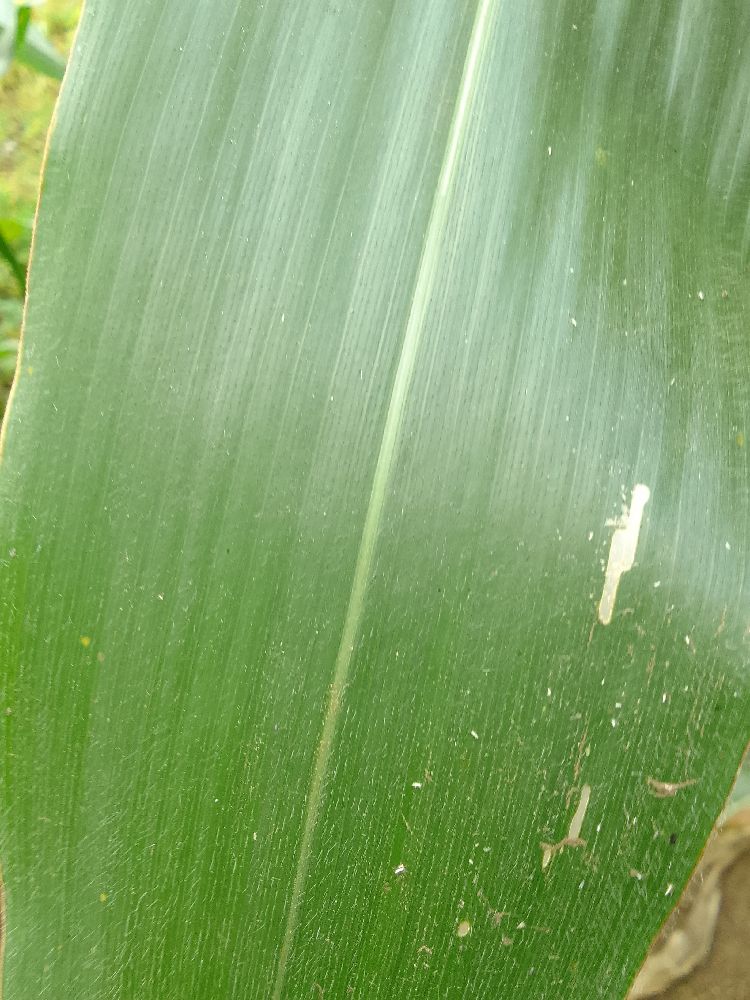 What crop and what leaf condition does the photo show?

maize, healthy
